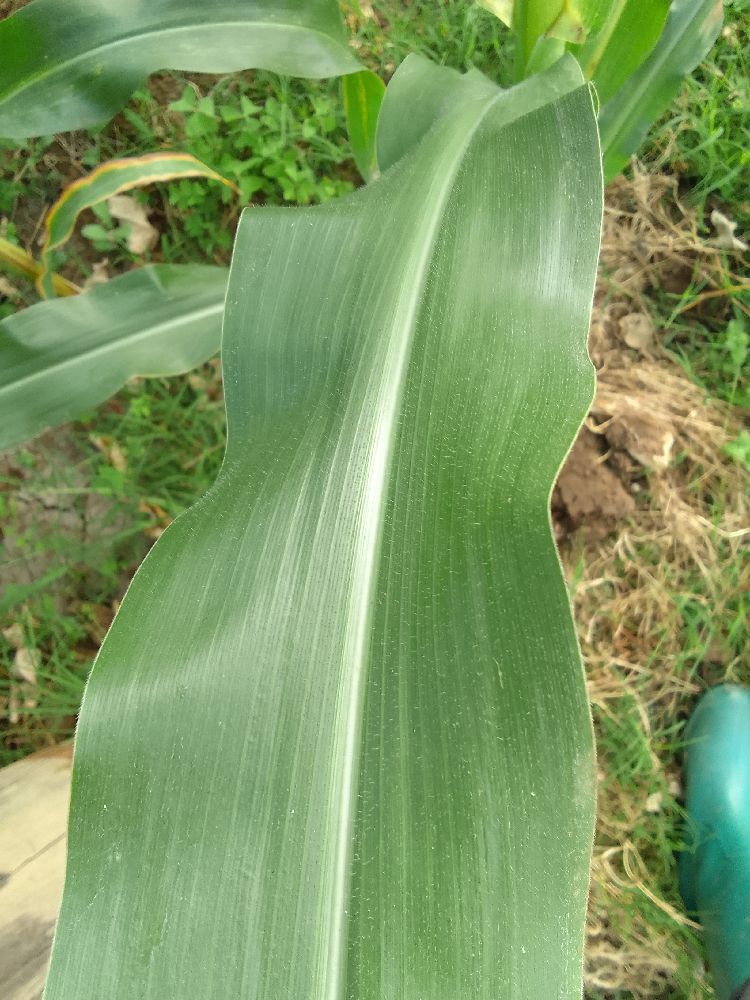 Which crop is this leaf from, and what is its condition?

maize, healthy
